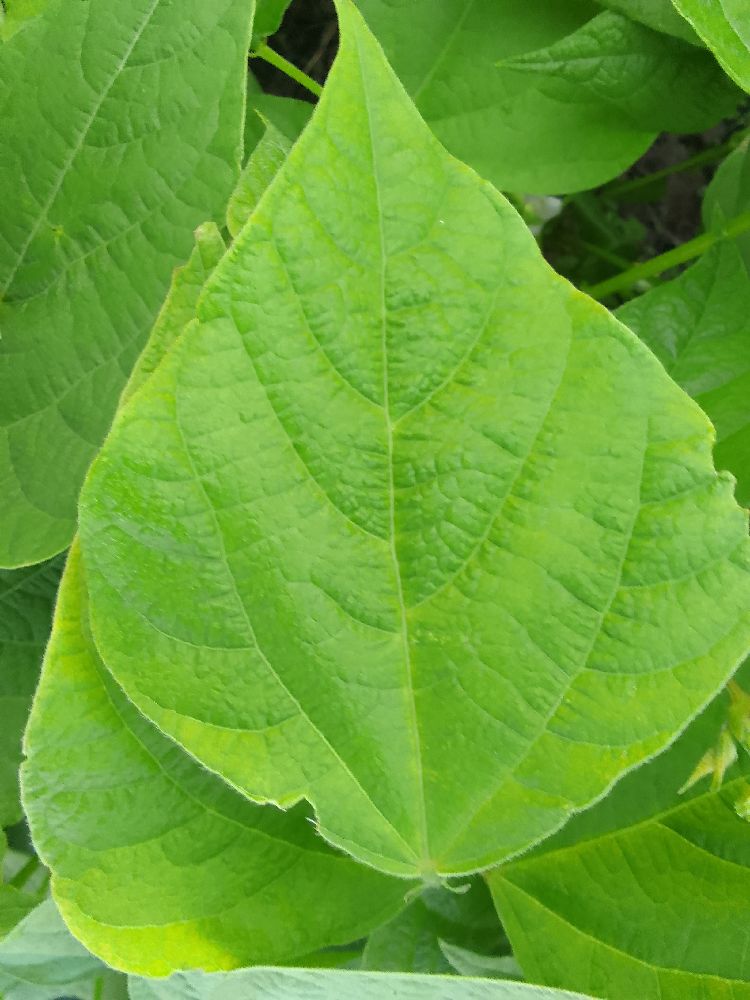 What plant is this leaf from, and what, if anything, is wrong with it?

common bean, healthy
